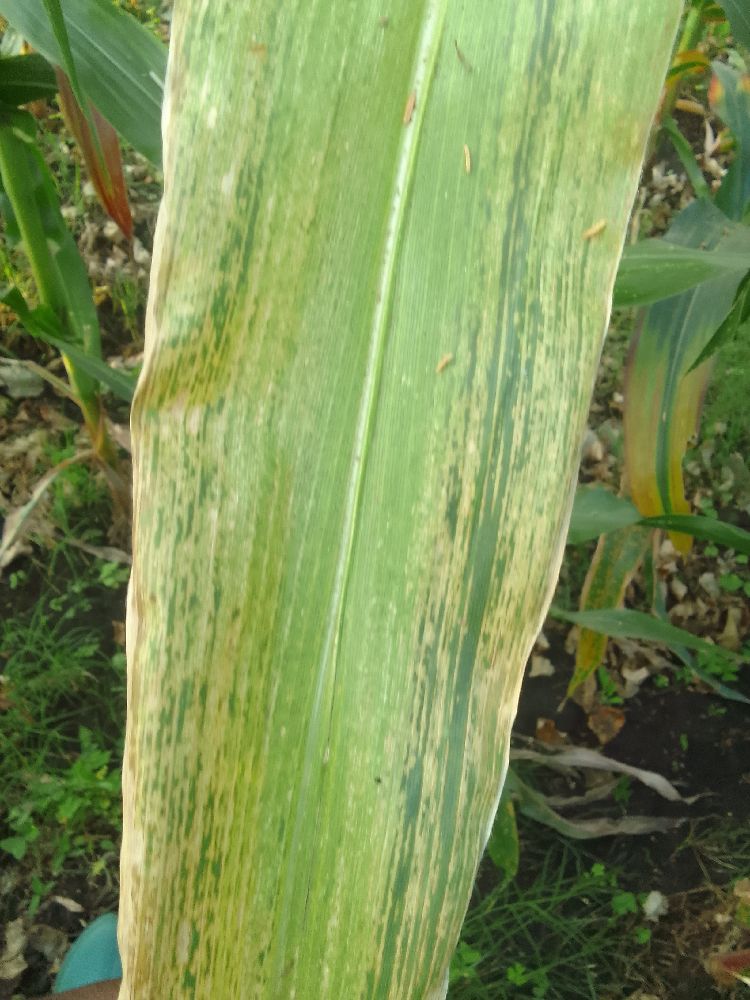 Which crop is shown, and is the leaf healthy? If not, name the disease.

maize, maize lethal necrosis
